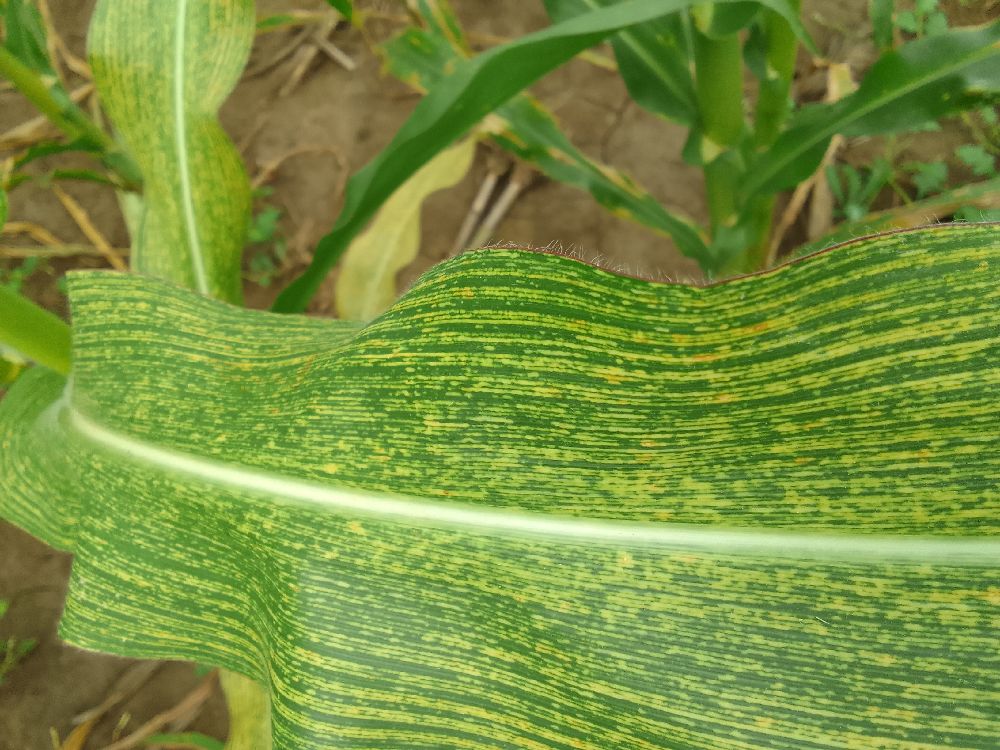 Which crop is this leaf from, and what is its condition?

maize, maize streak virus
